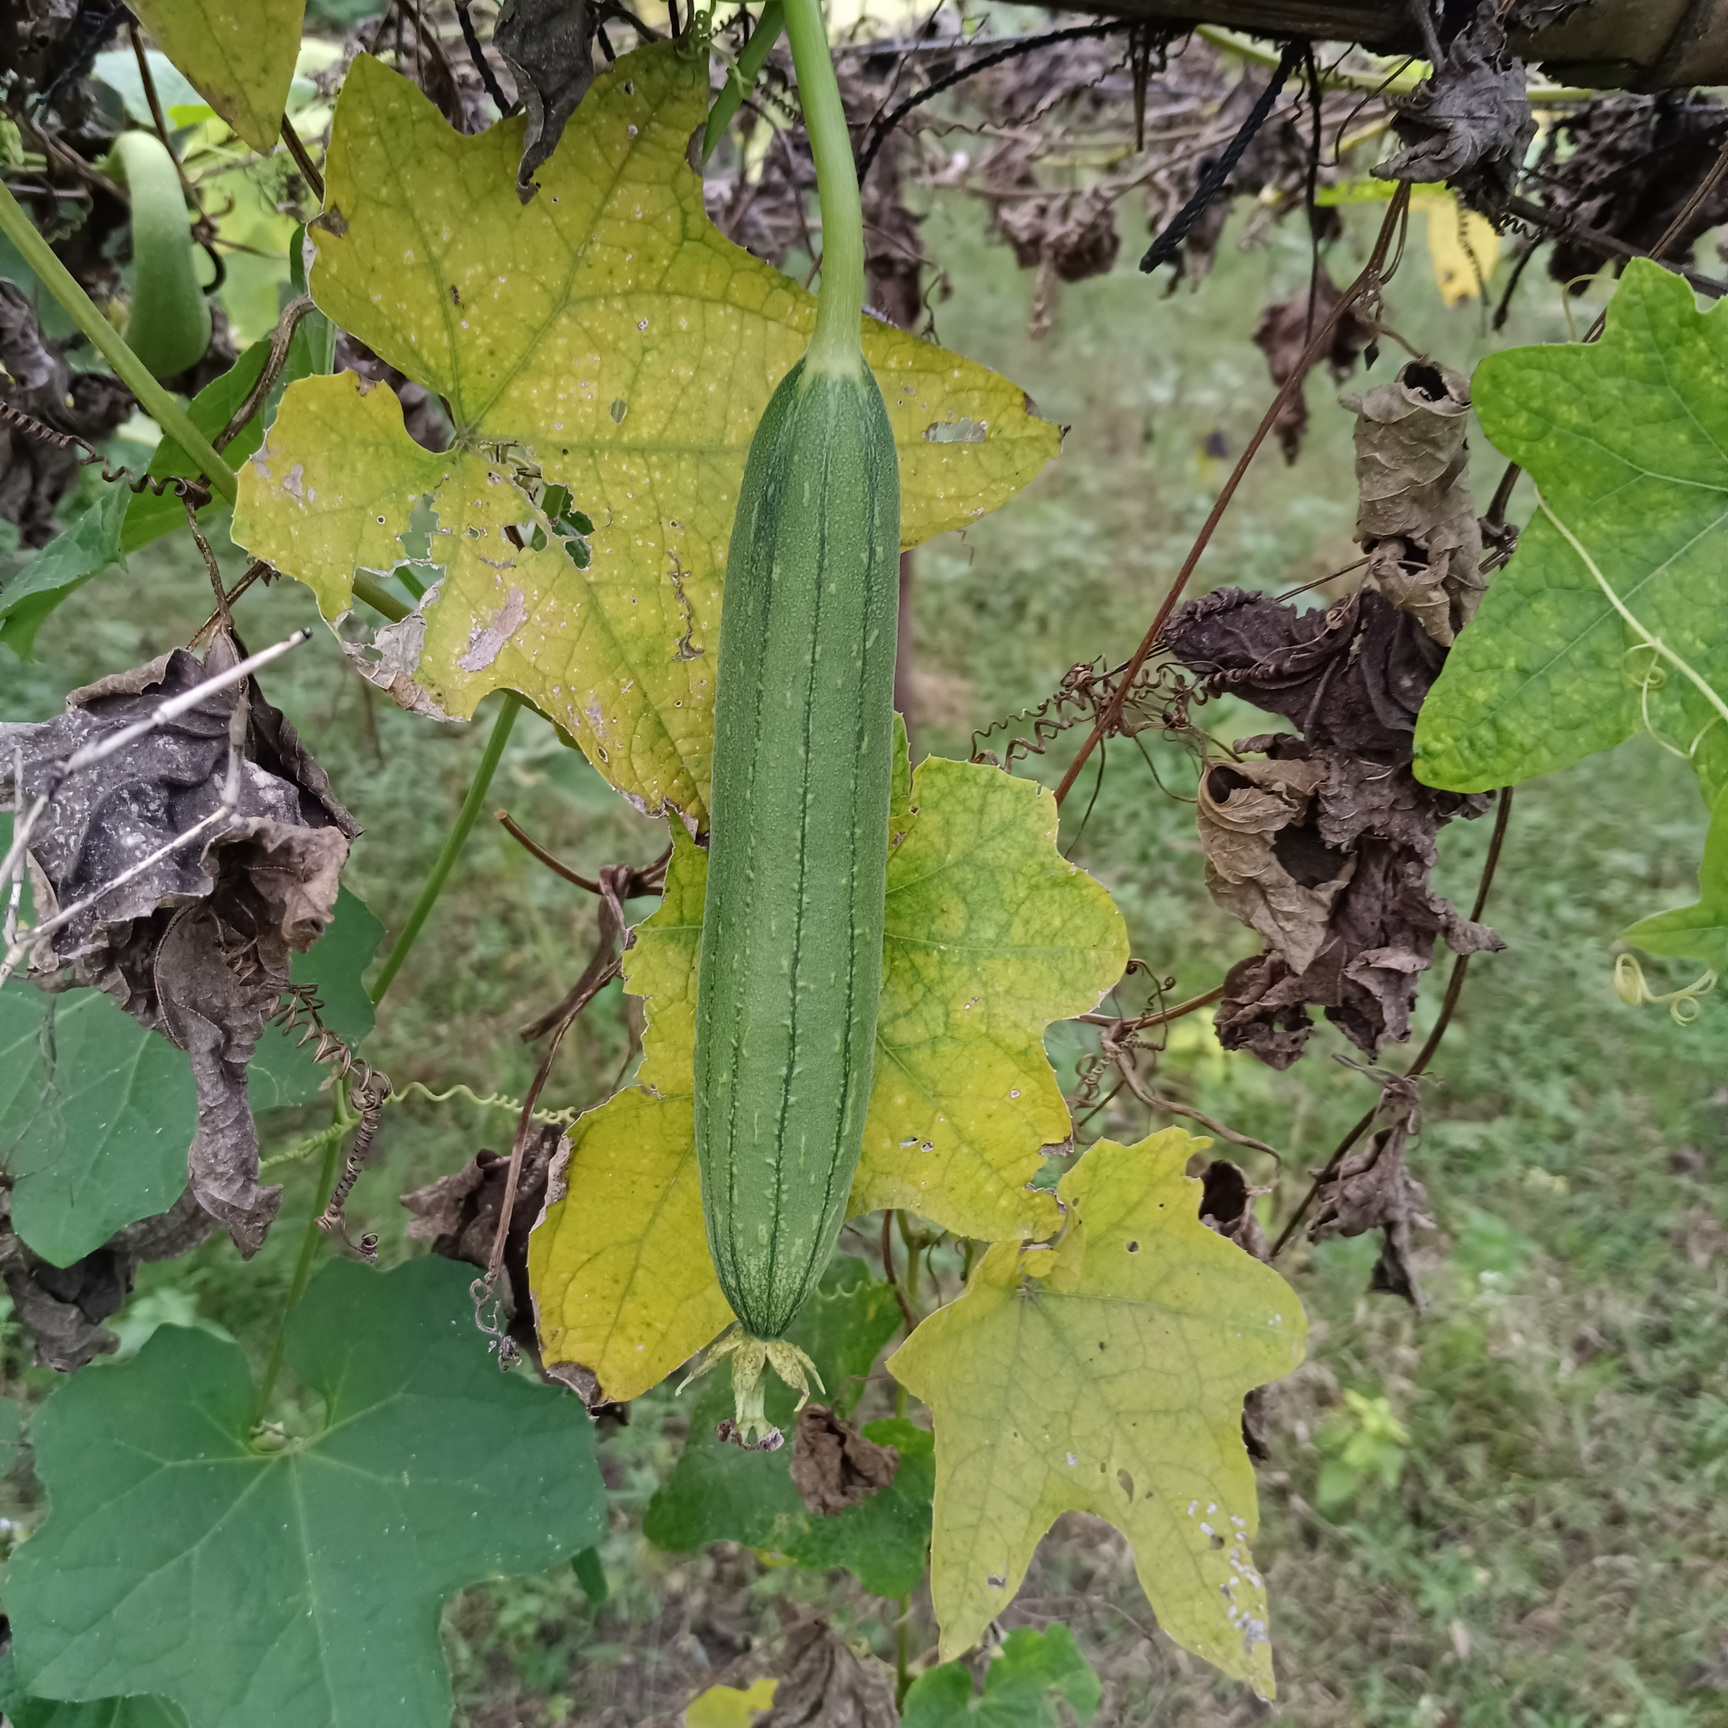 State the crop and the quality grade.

luffa, fresh
